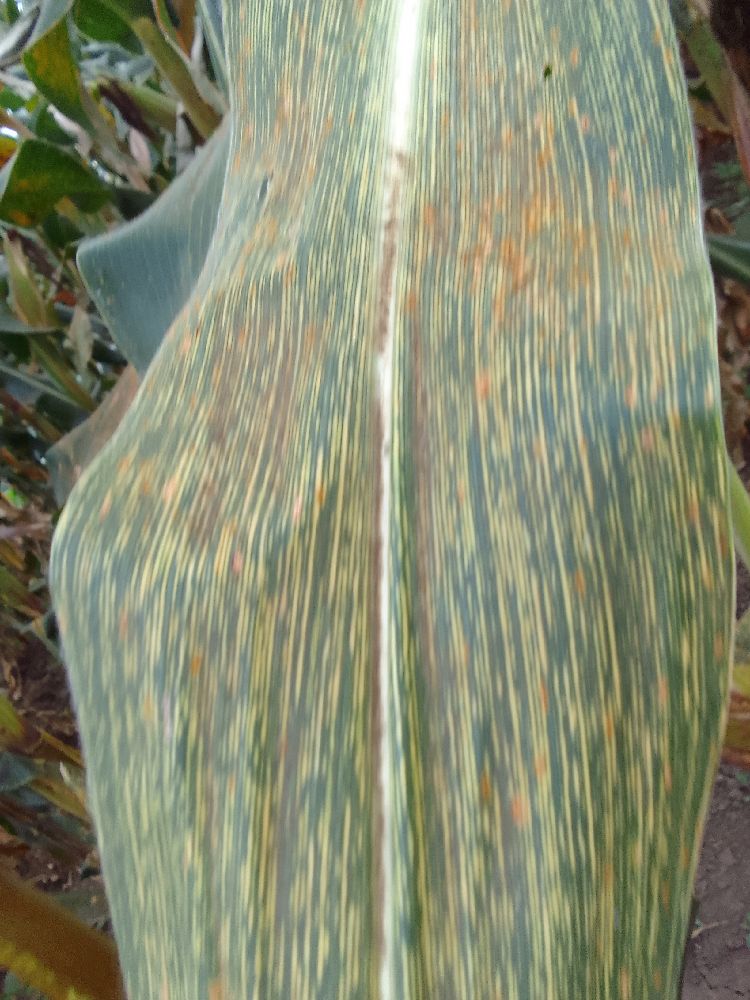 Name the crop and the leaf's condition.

maize, maize streak virus
